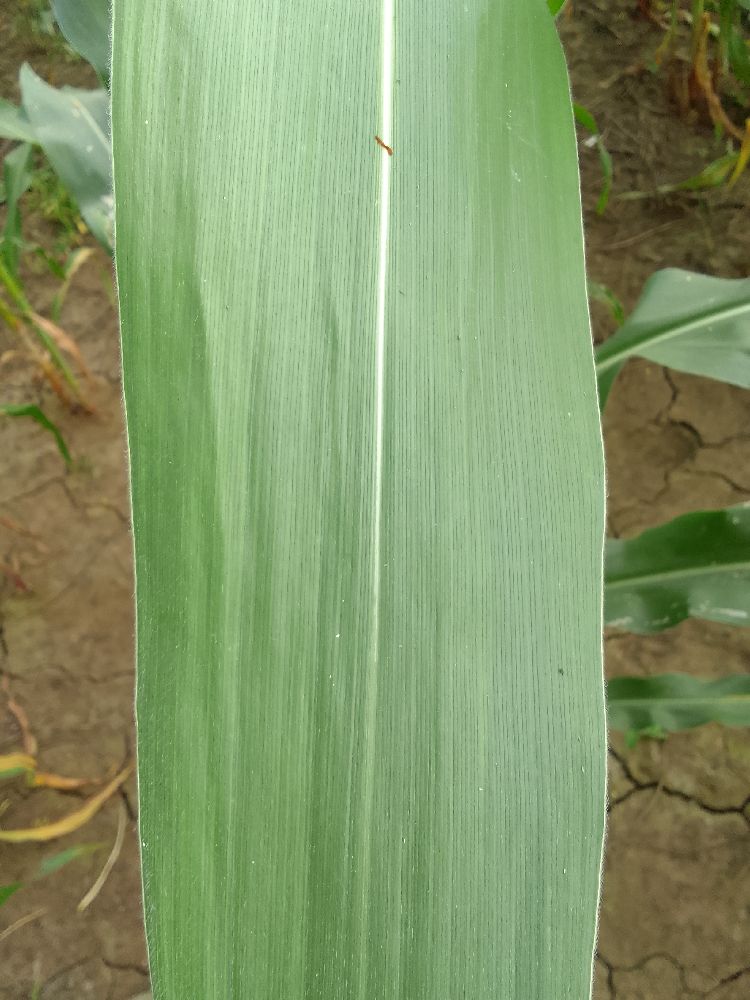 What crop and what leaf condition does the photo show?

maize, healthy
